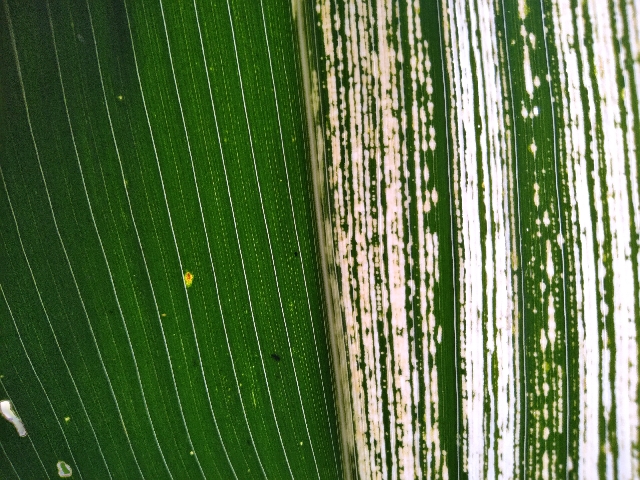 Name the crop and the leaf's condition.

maize, maize streak virus
